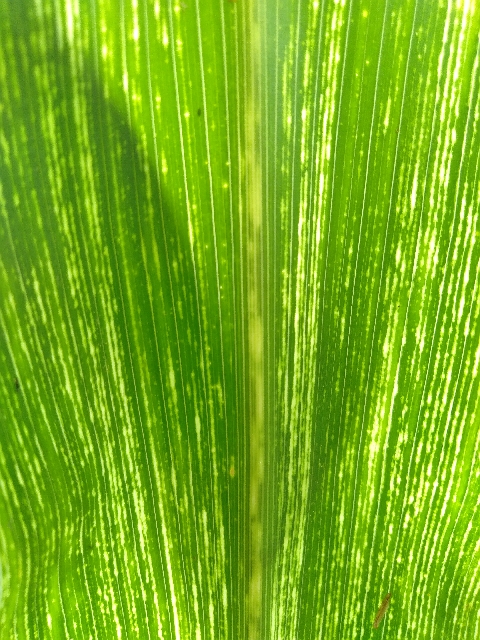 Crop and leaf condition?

maize, maize streak virus
